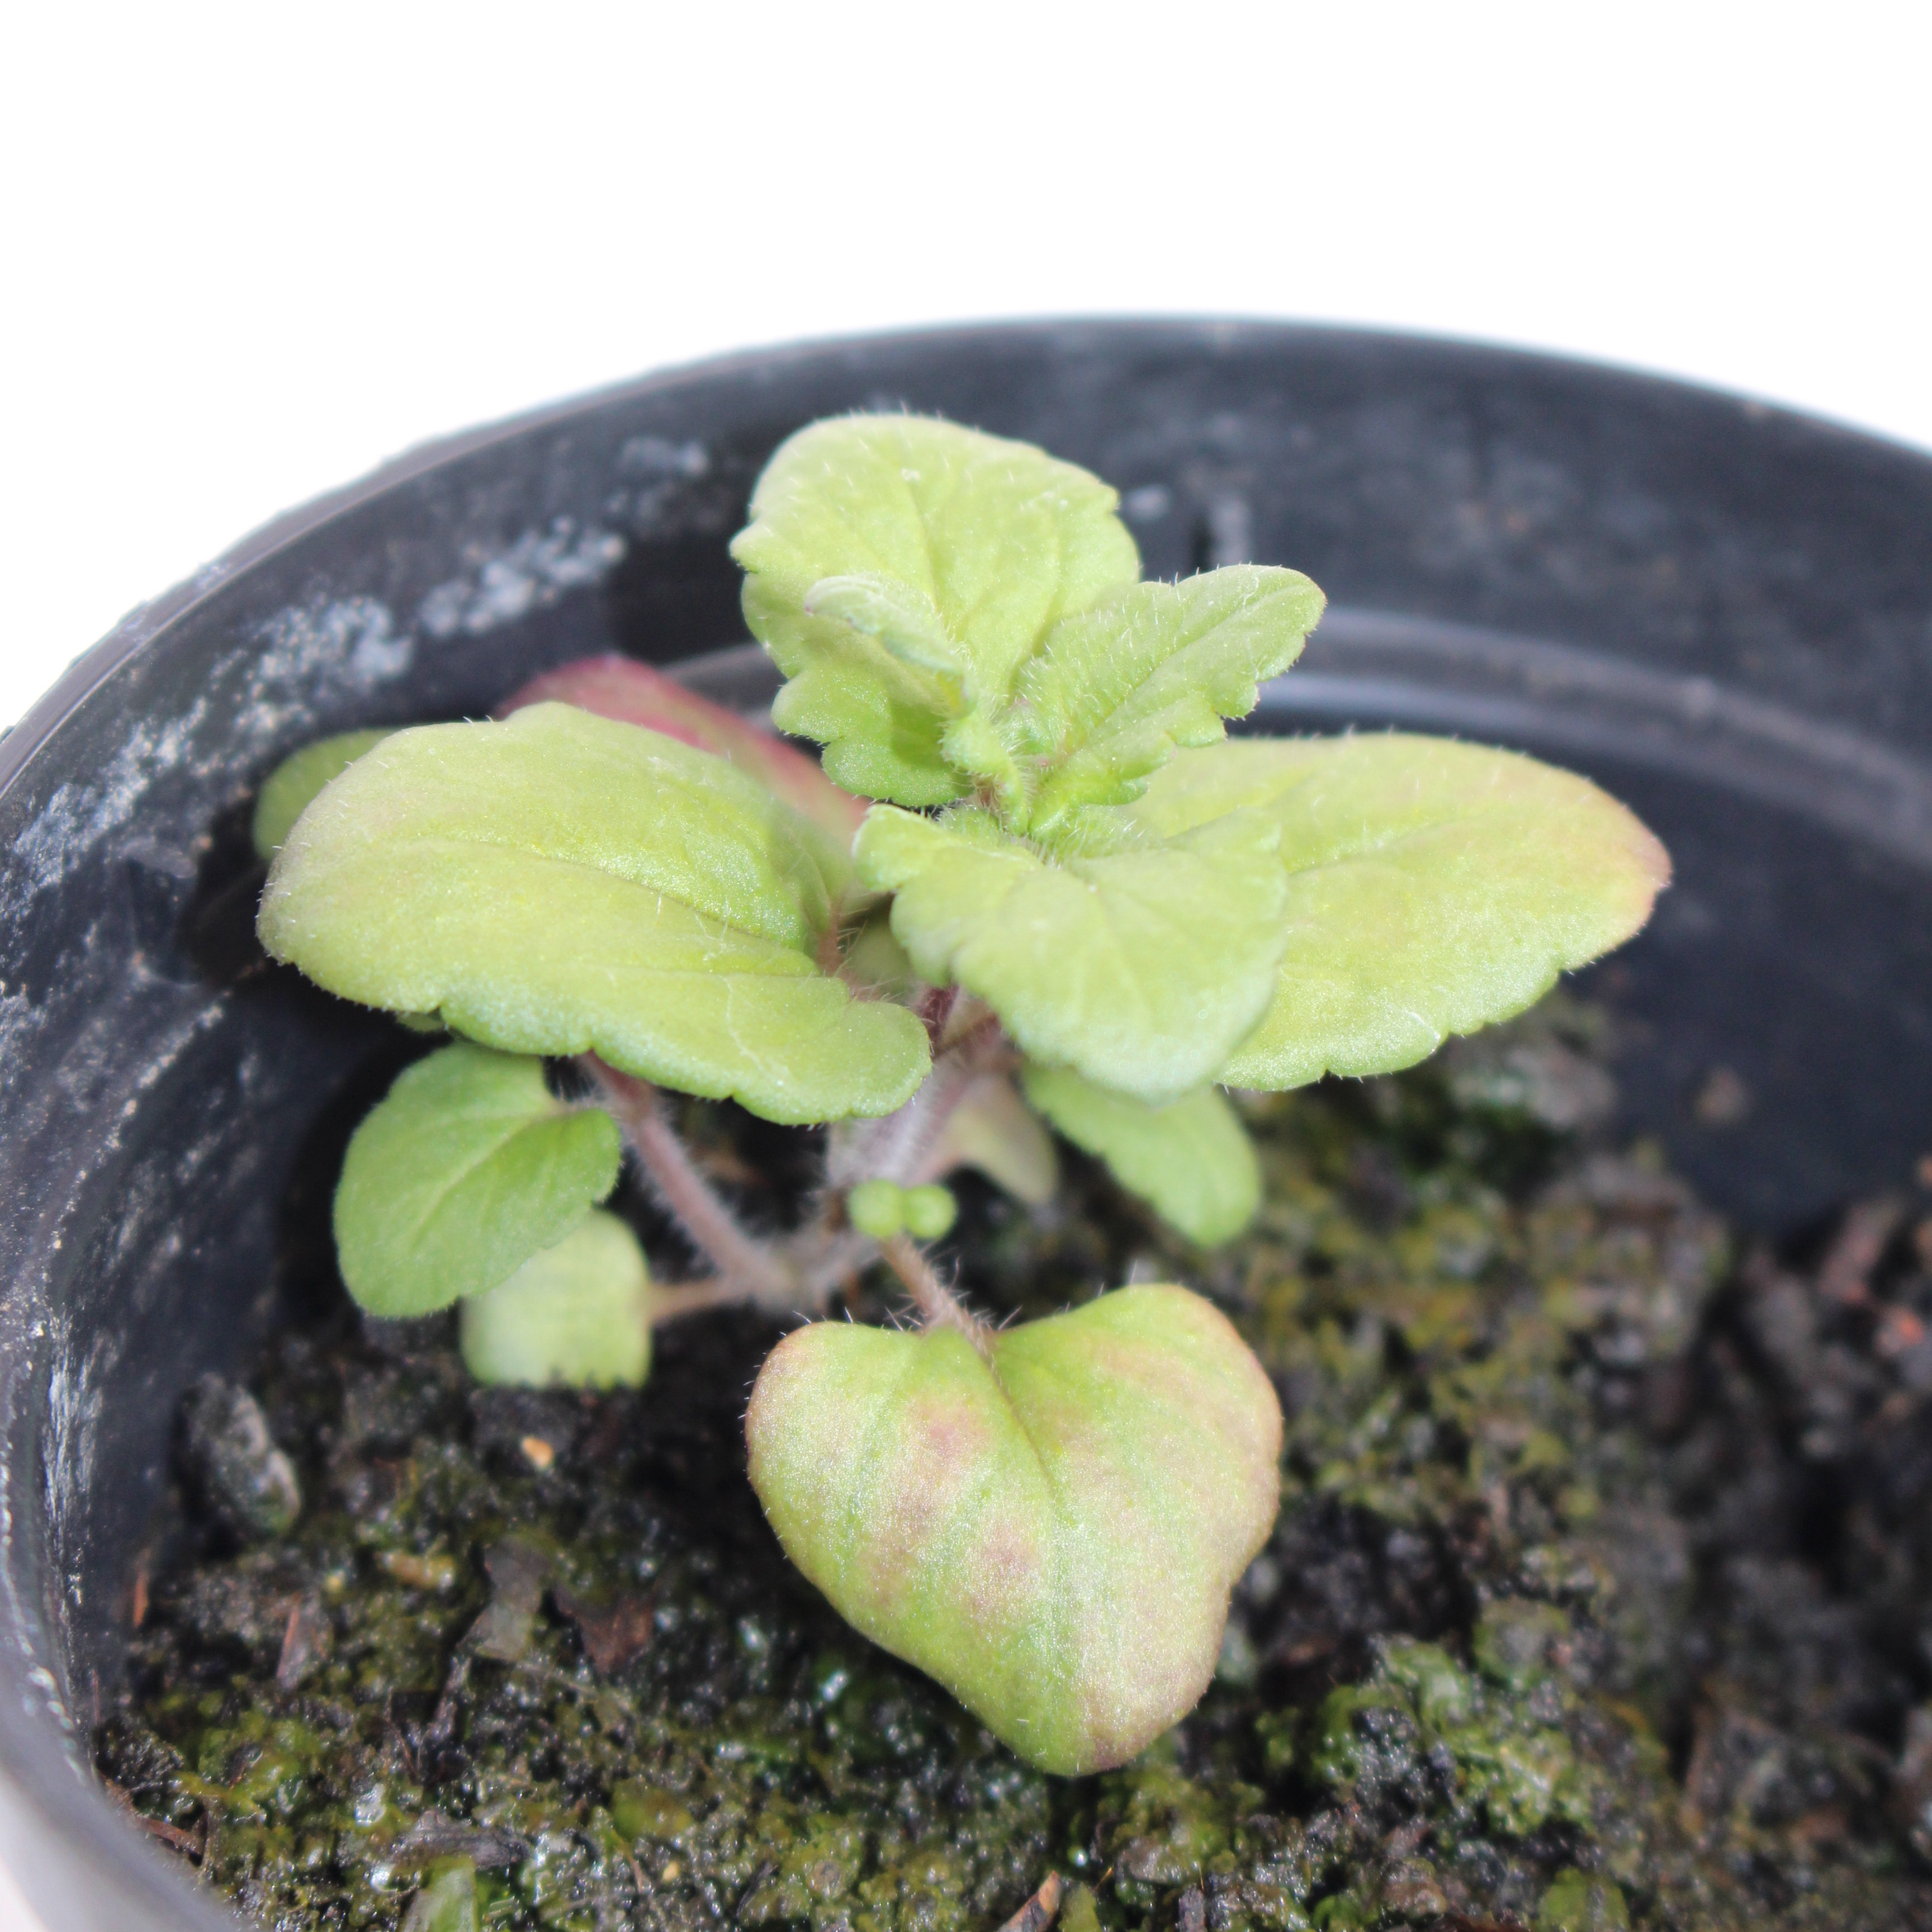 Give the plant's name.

Veronica persica
